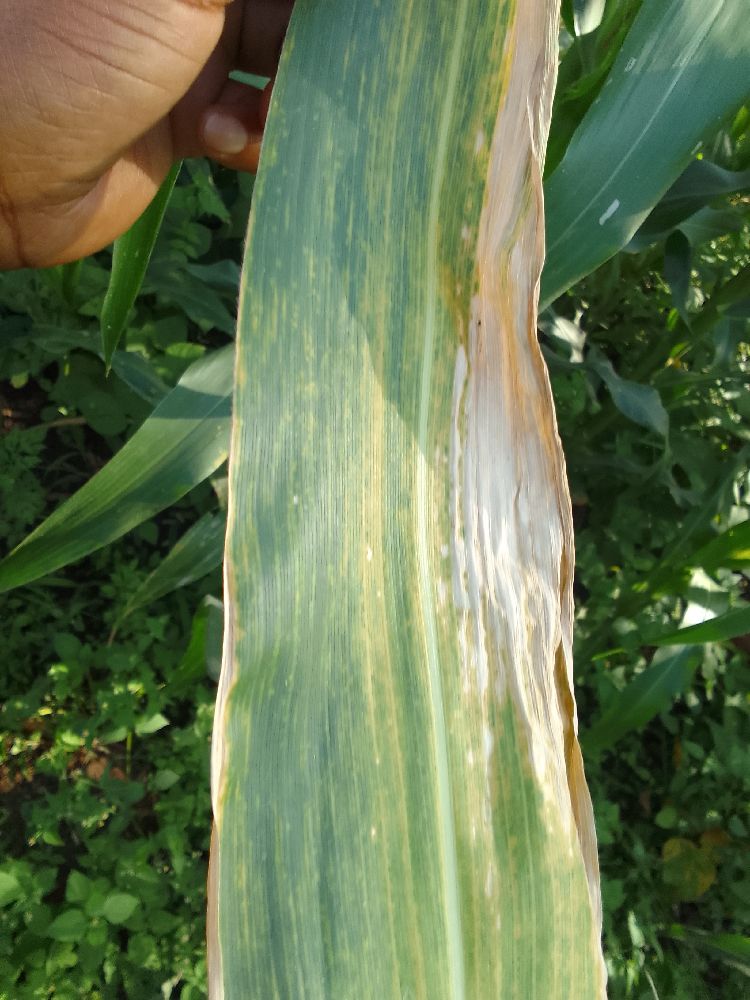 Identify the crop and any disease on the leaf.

maize, maize lethal necrosis
